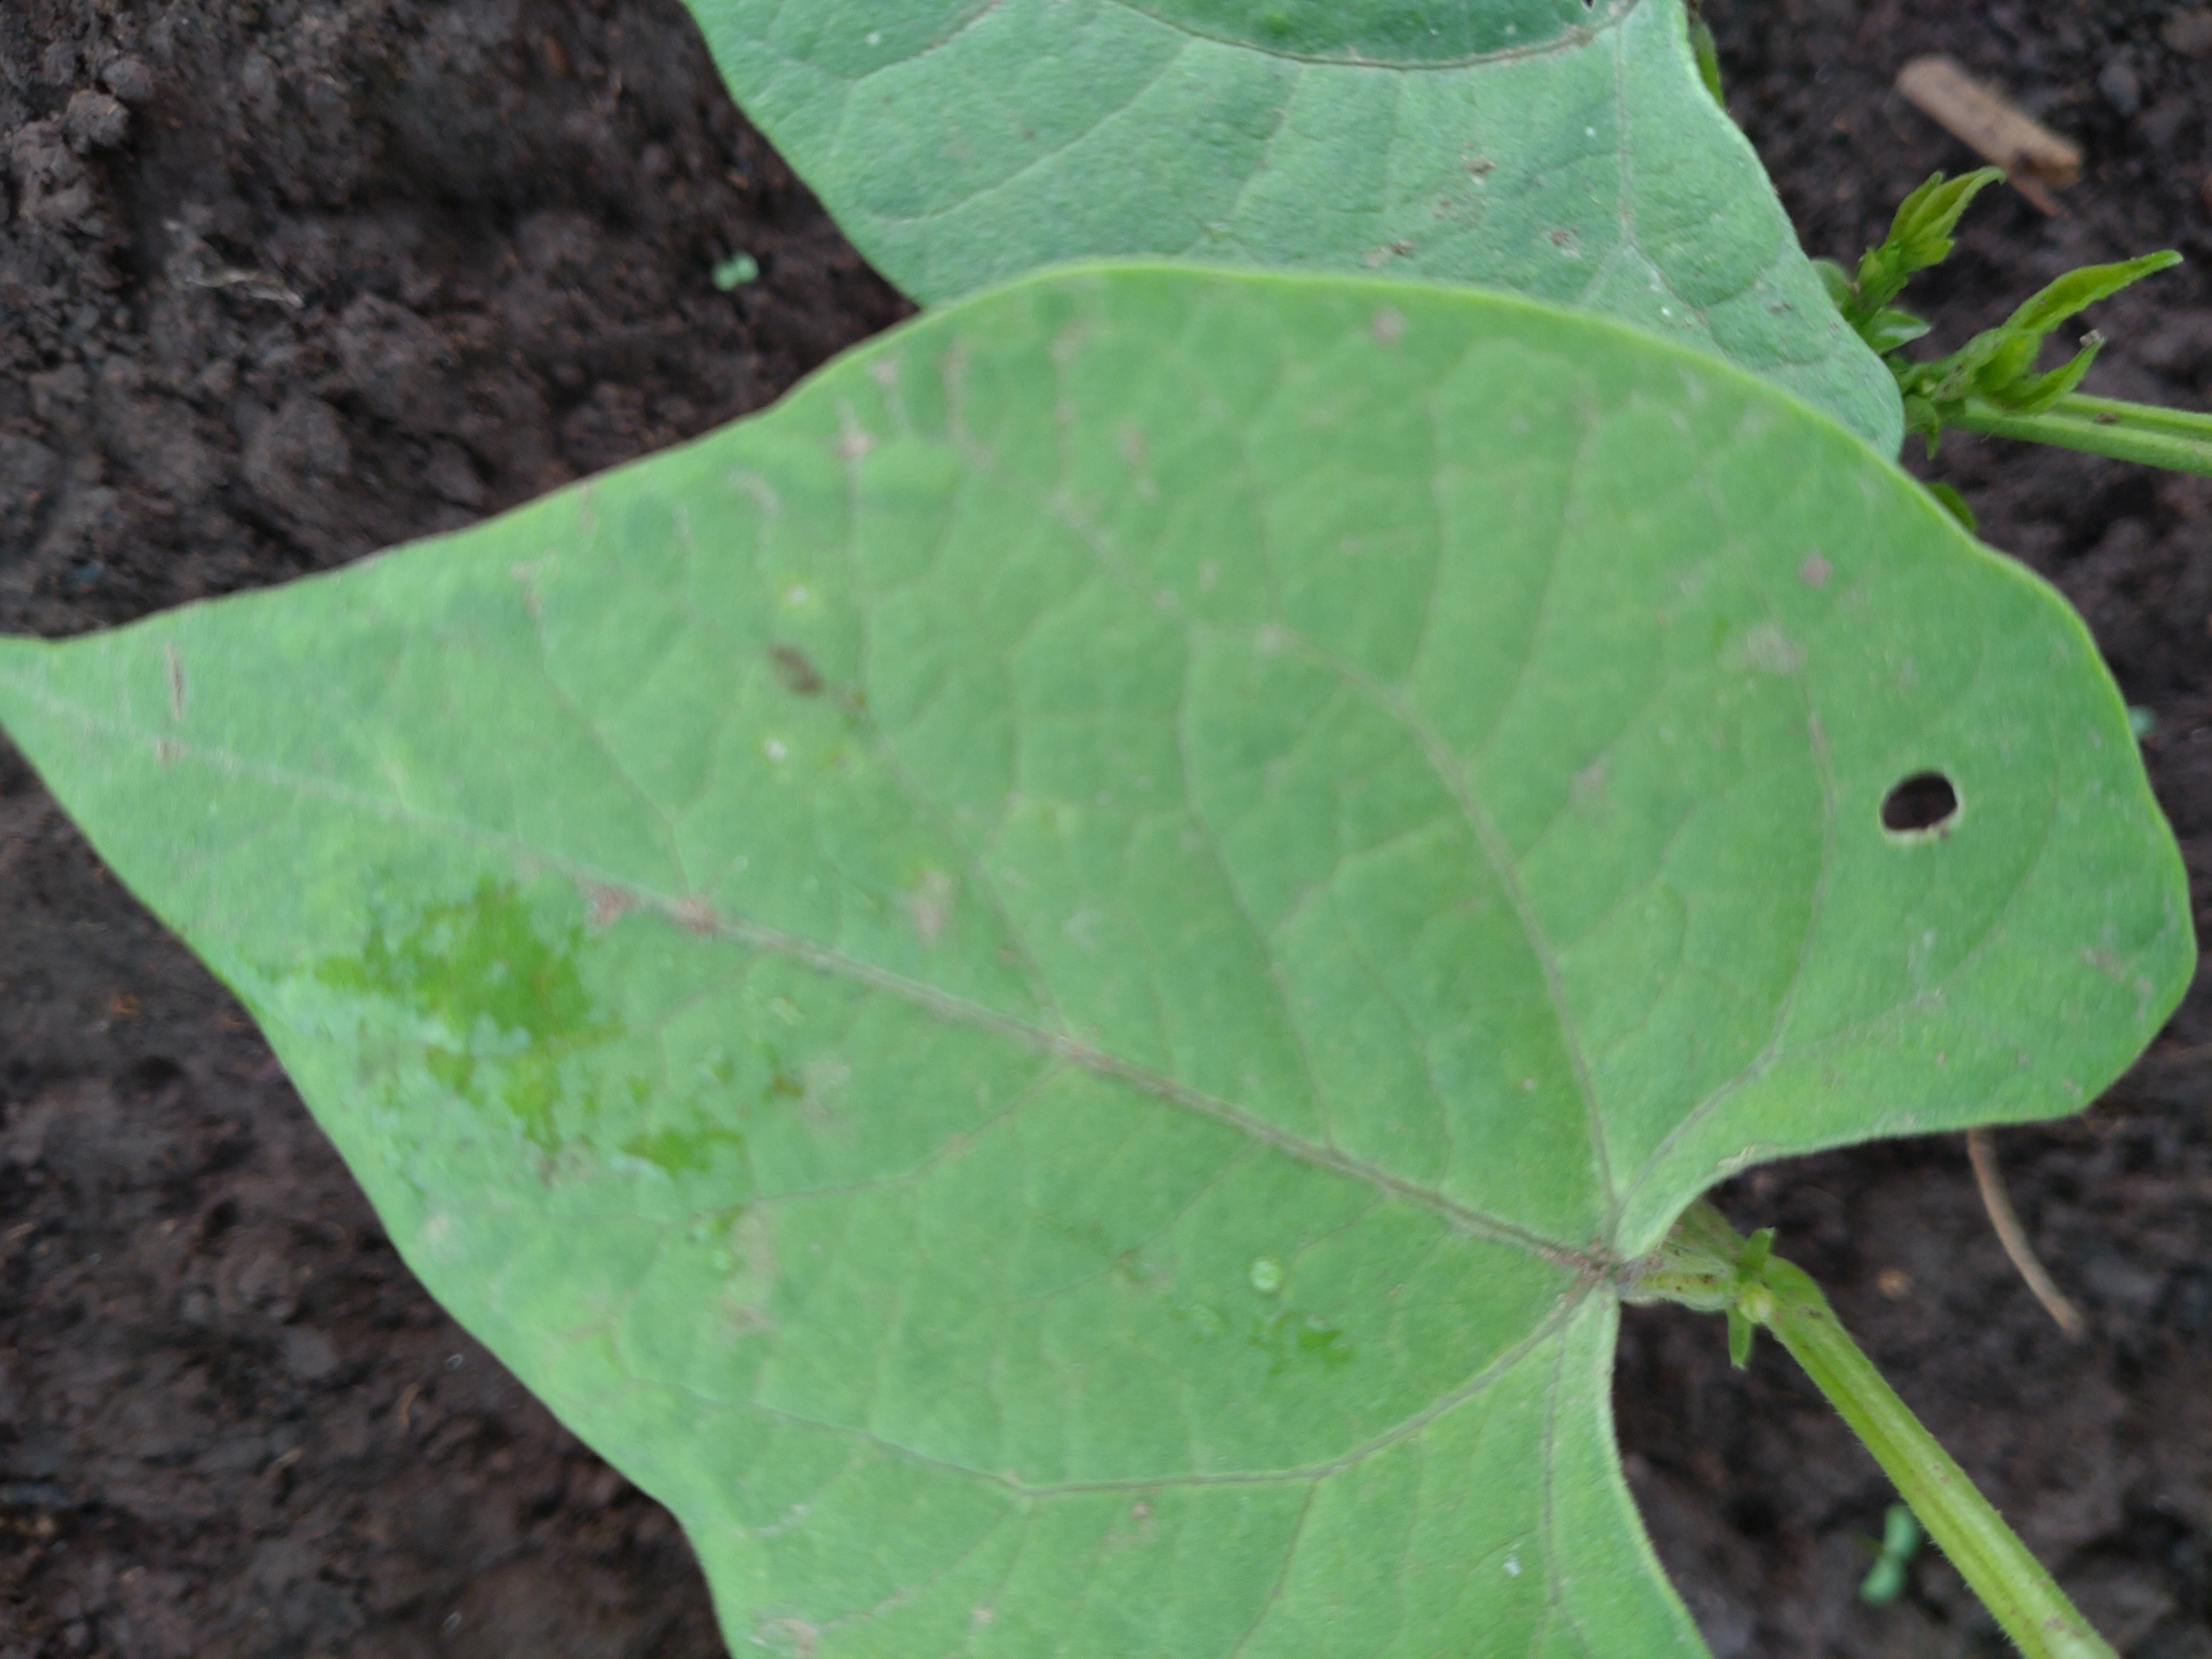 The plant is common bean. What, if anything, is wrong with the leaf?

healthy
